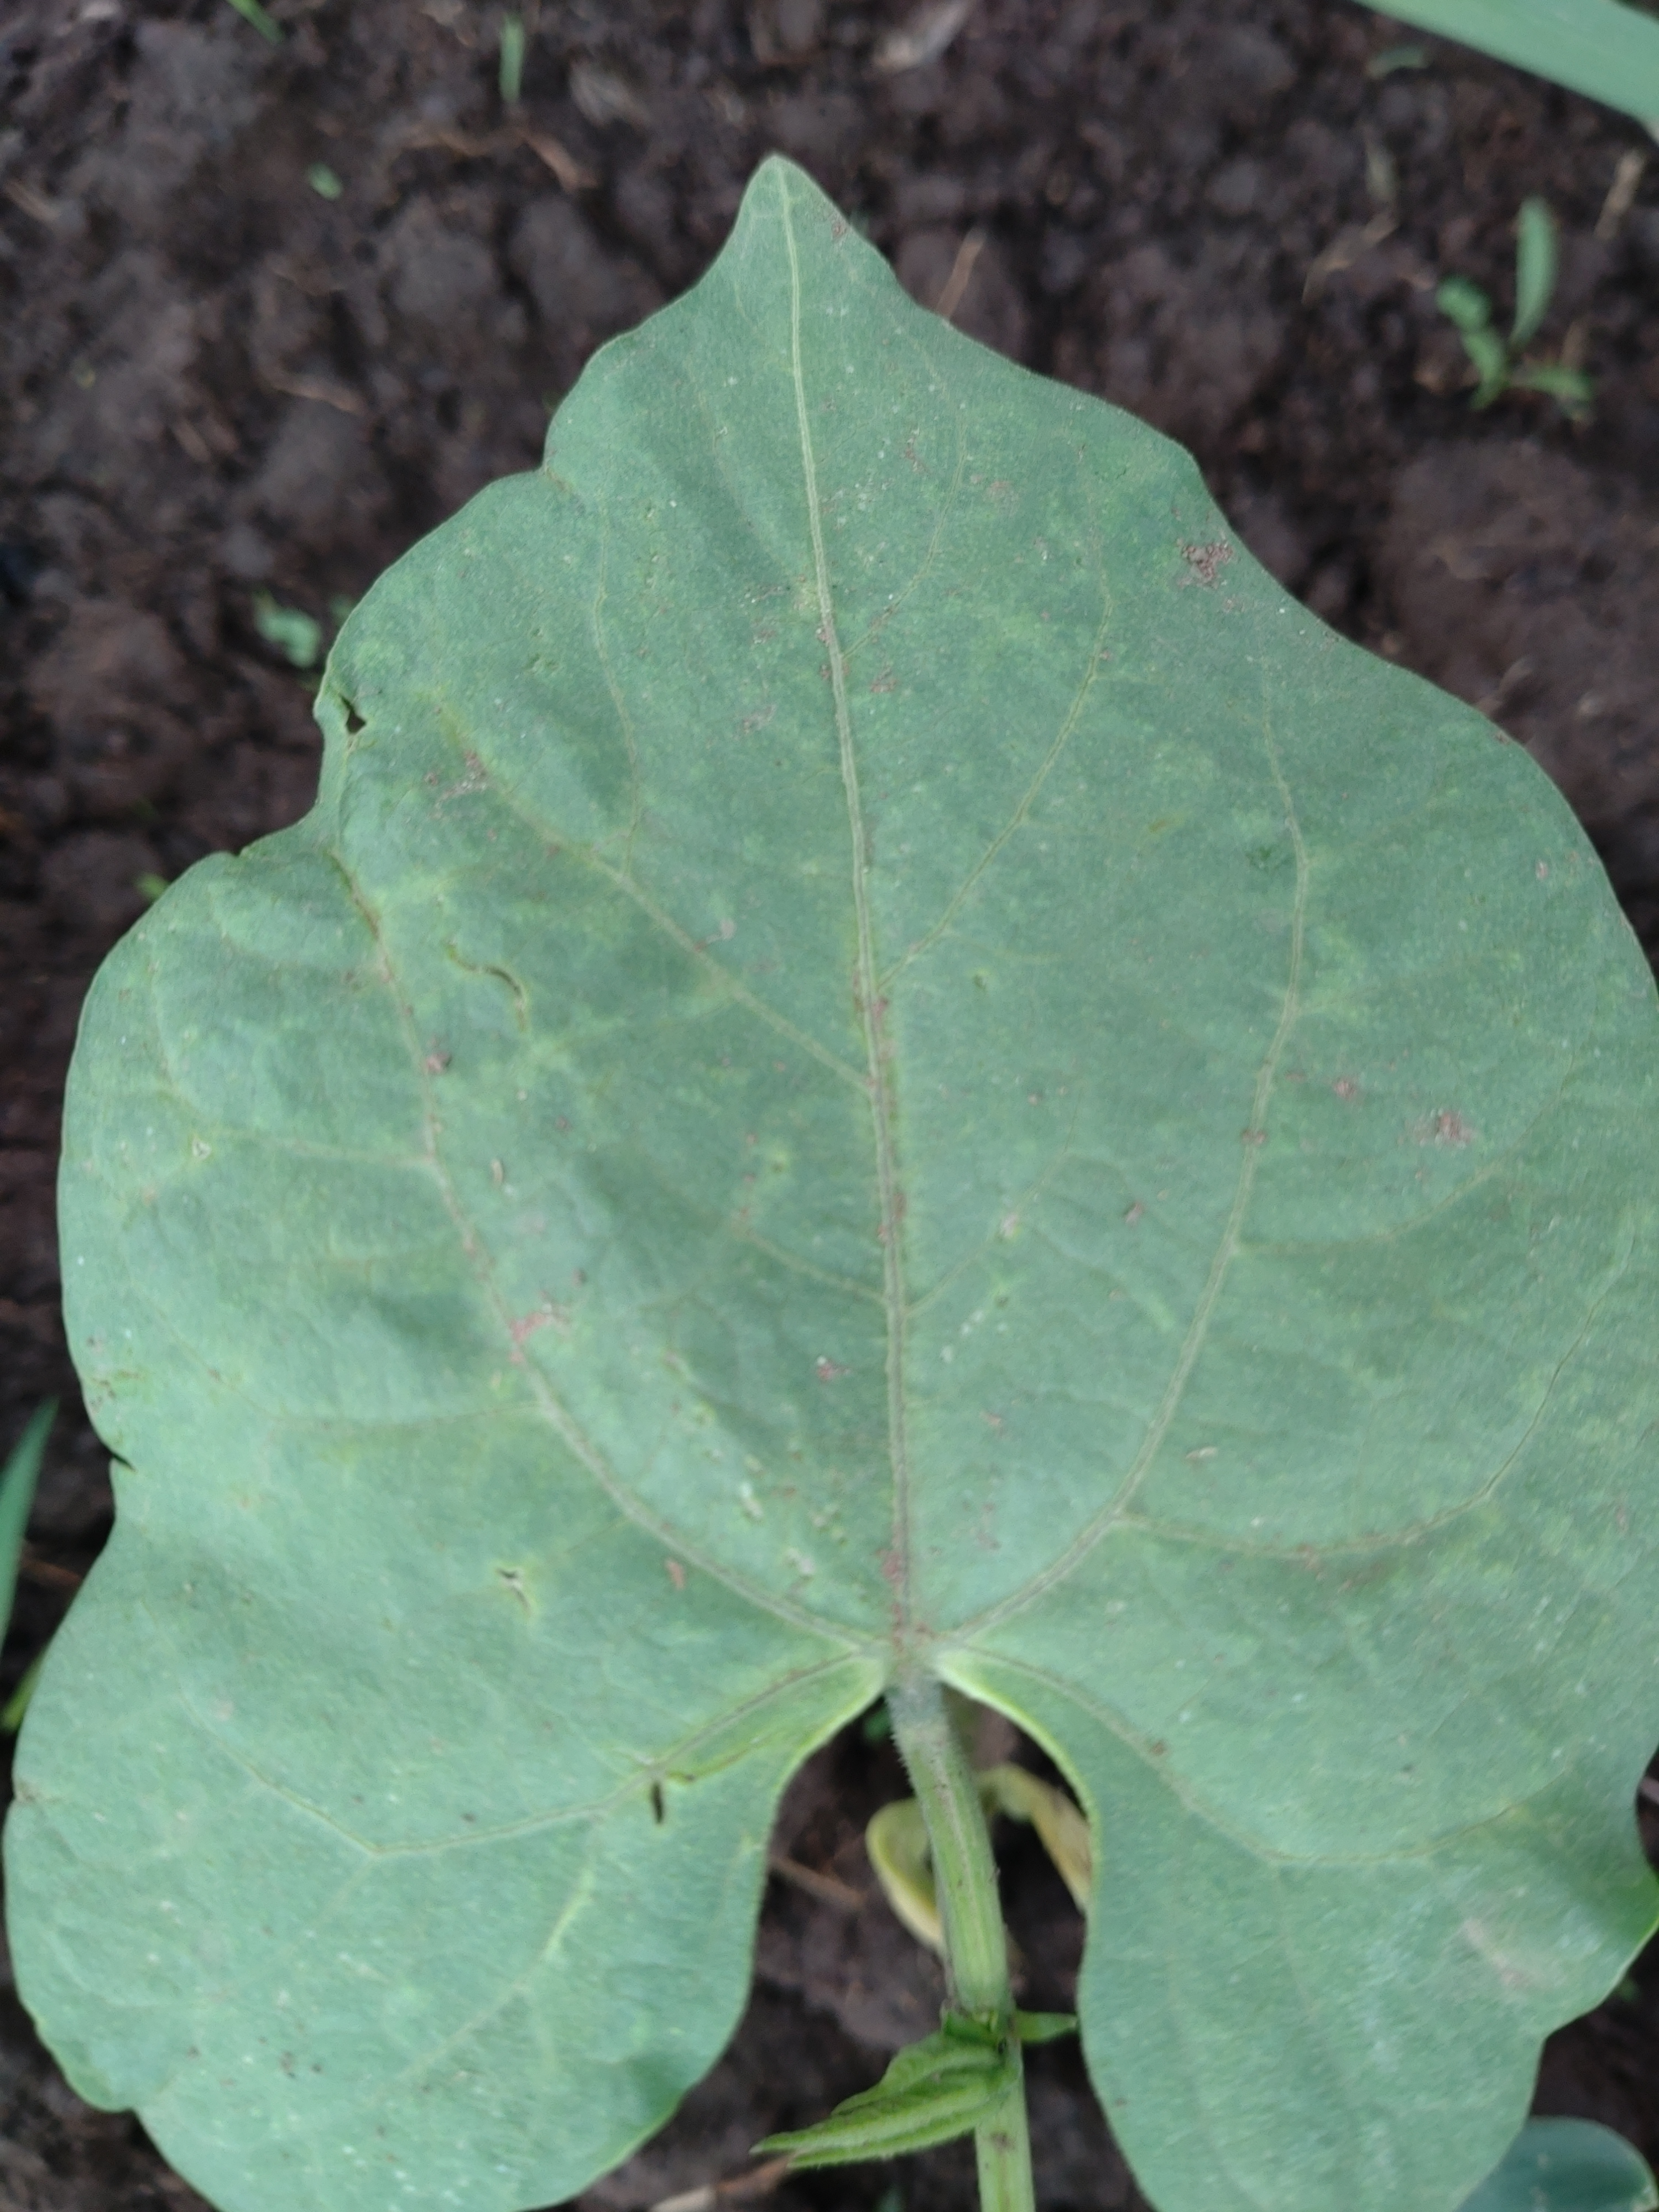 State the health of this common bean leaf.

healthy
